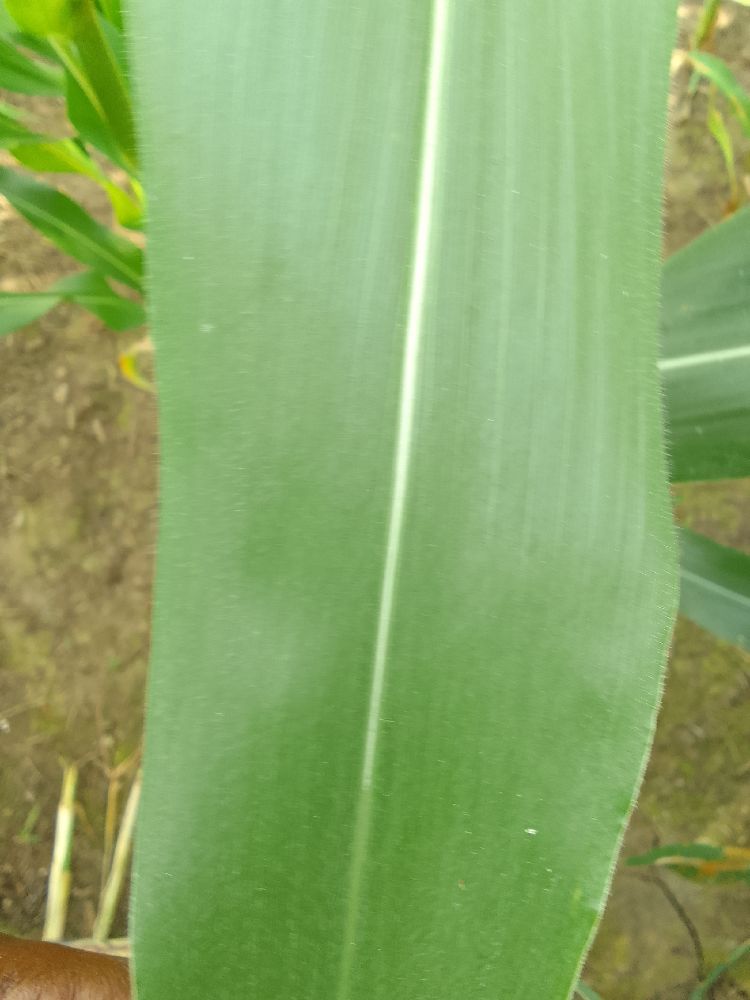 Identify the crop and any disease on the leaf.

maize, healthy
